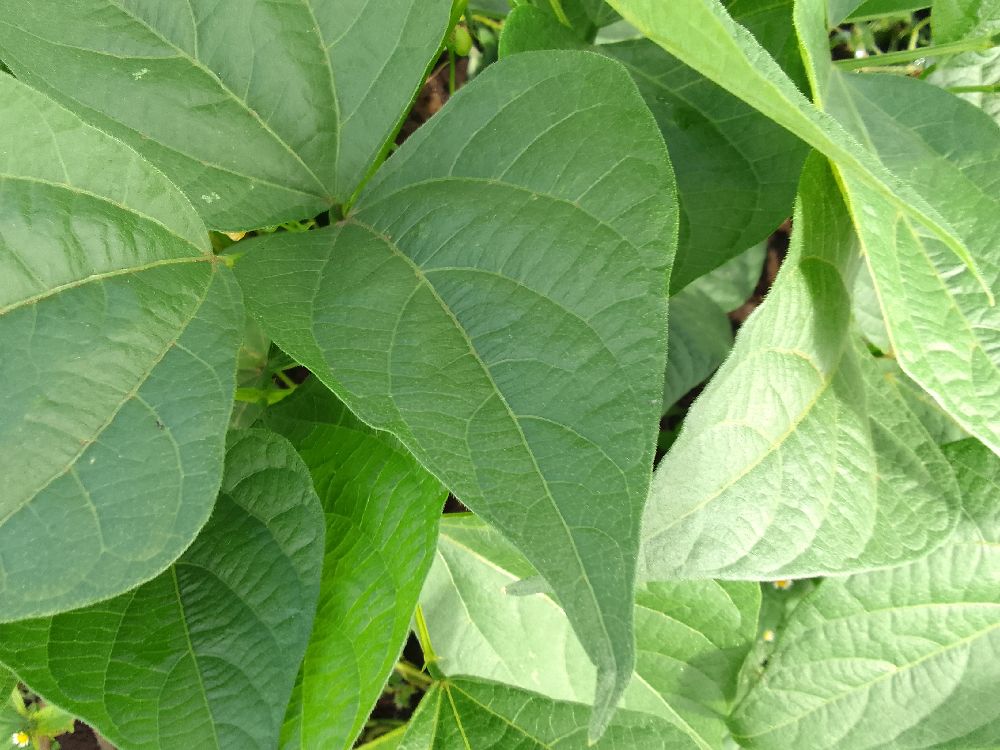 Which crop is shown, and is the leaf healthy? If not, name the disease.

common bean, healthy
